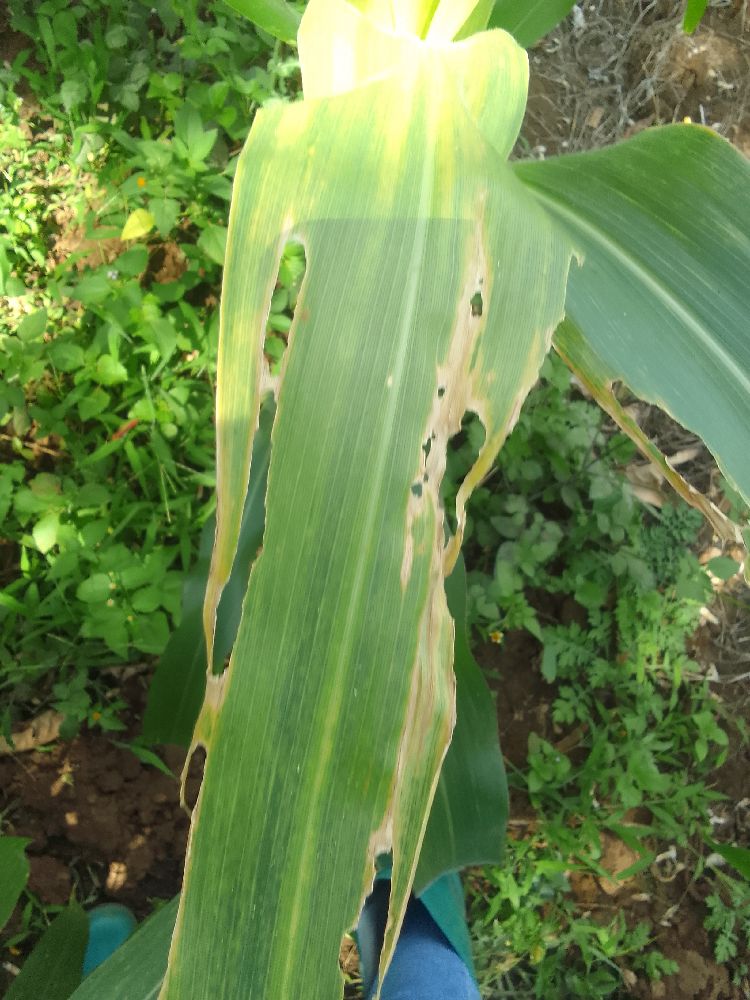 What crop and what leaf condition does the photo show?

maize, maize lethal necrosis
